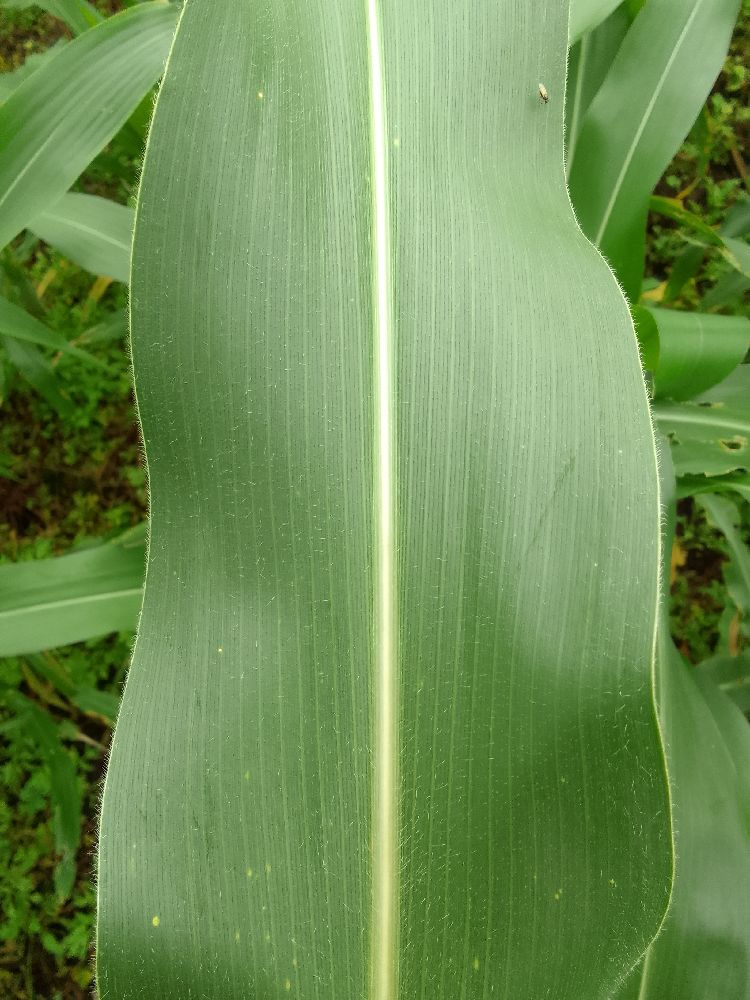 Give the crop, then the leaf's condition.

maize, healthy
